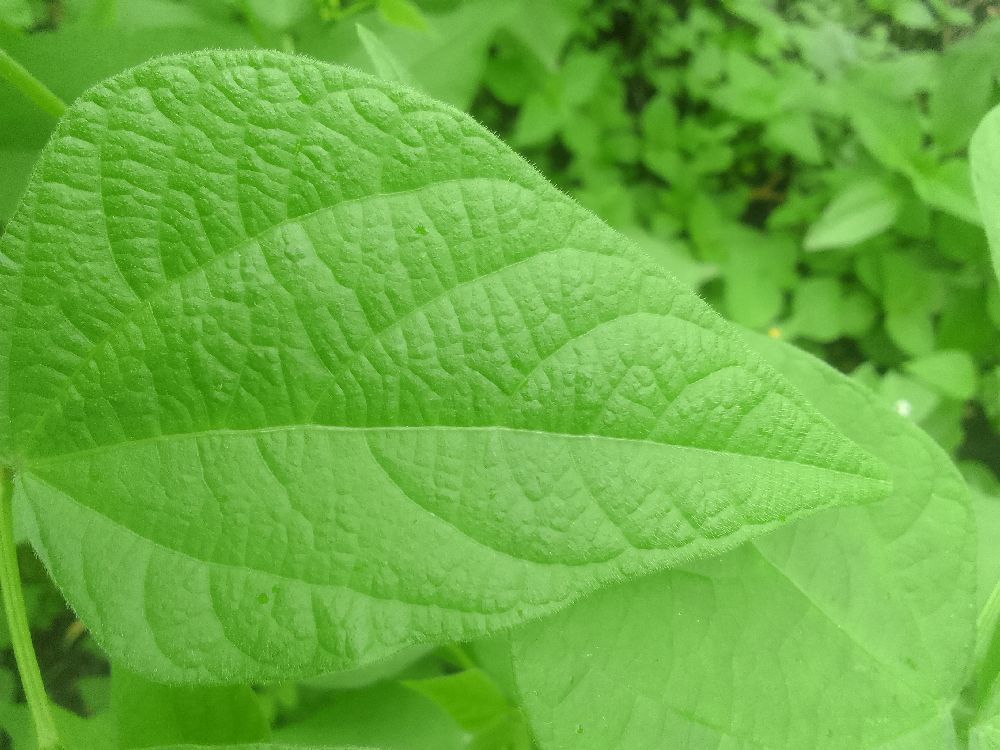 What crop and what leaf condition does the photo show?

common bean, healthy
